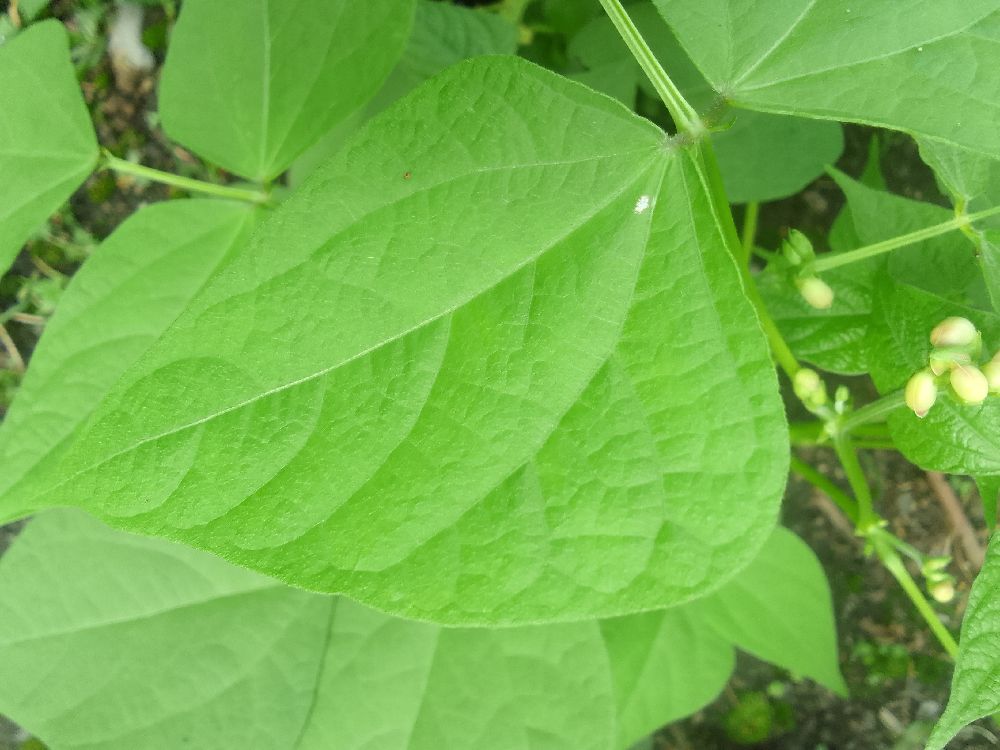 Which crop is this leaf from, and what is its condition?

common bean, healthy
